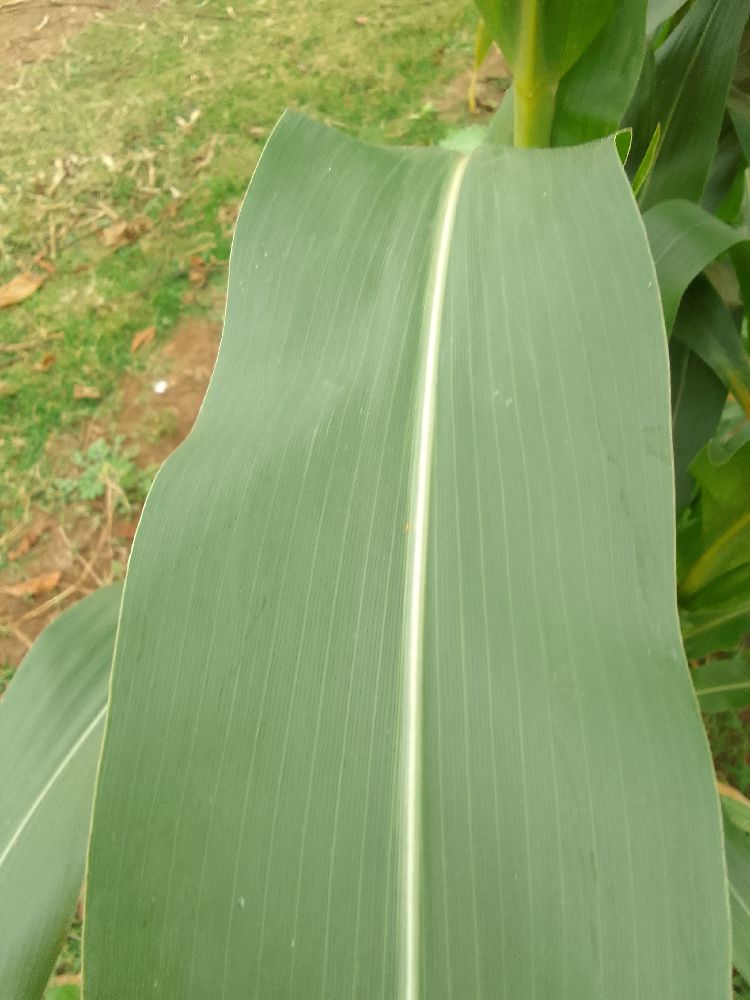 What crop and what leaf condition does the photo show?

maize, healthy
